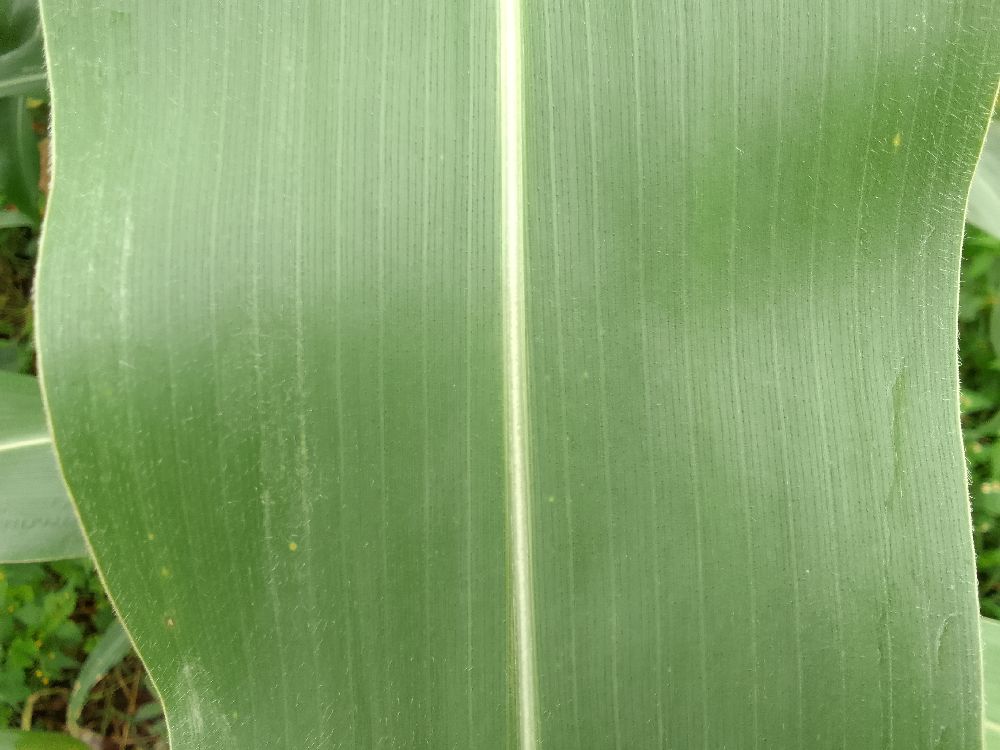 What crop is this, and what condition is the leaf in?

maize, healthy
